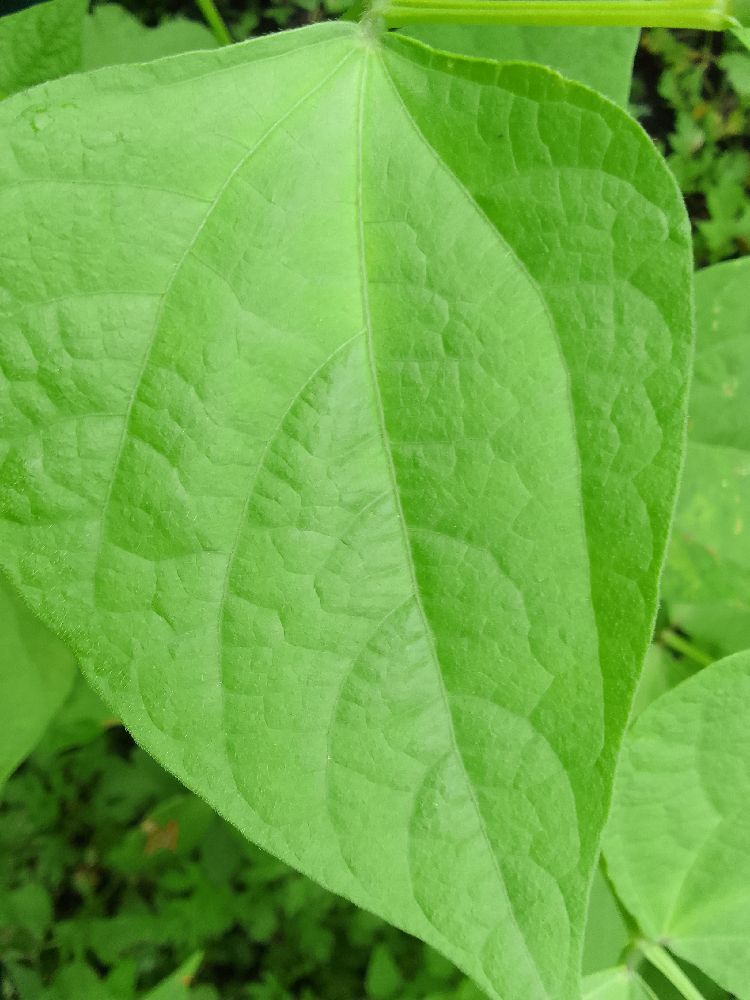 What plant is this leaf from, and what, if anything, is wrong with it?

common bean, healthy
